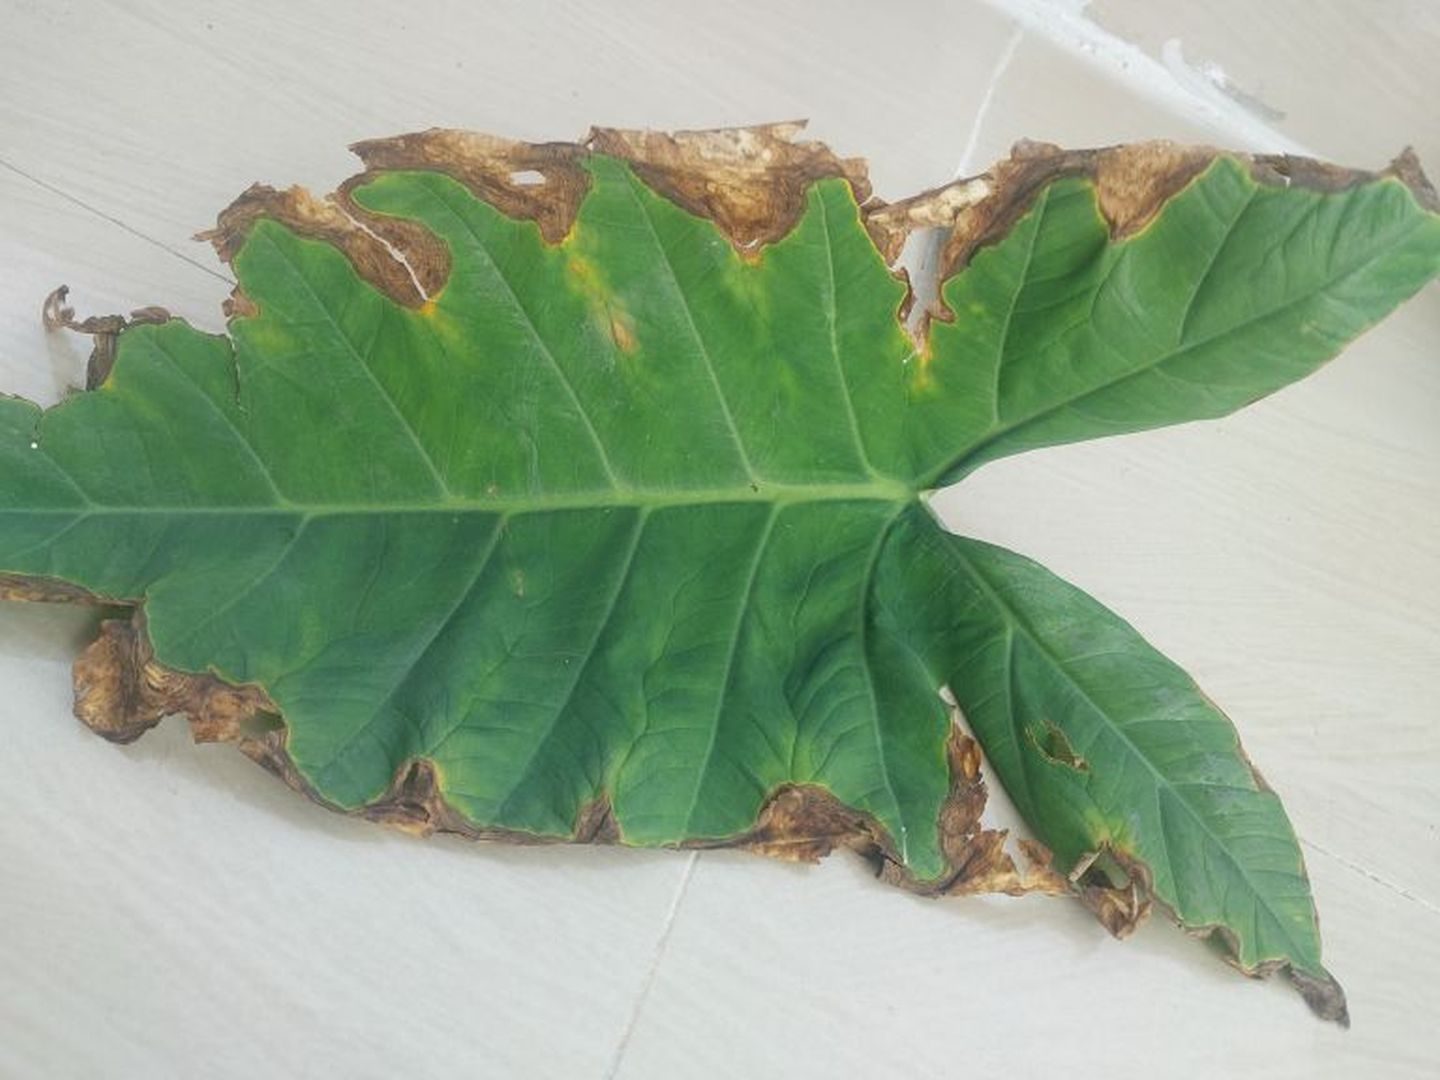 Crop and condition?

taro, leaf blight
